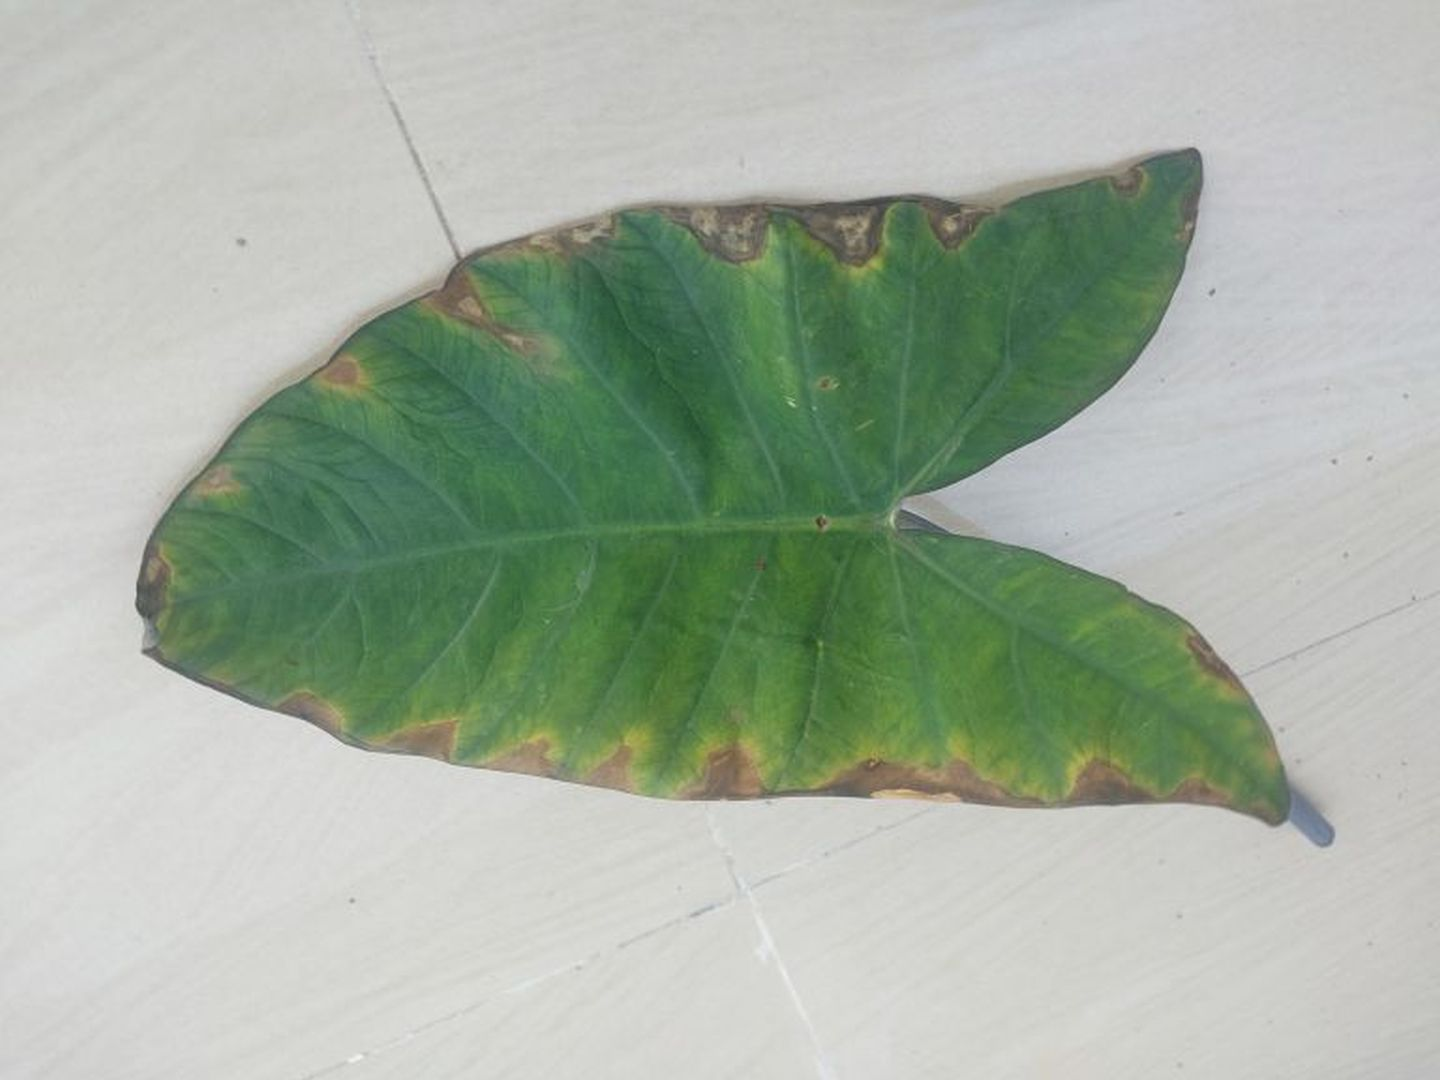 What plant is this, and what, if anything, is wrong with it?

taro, leaf blight
